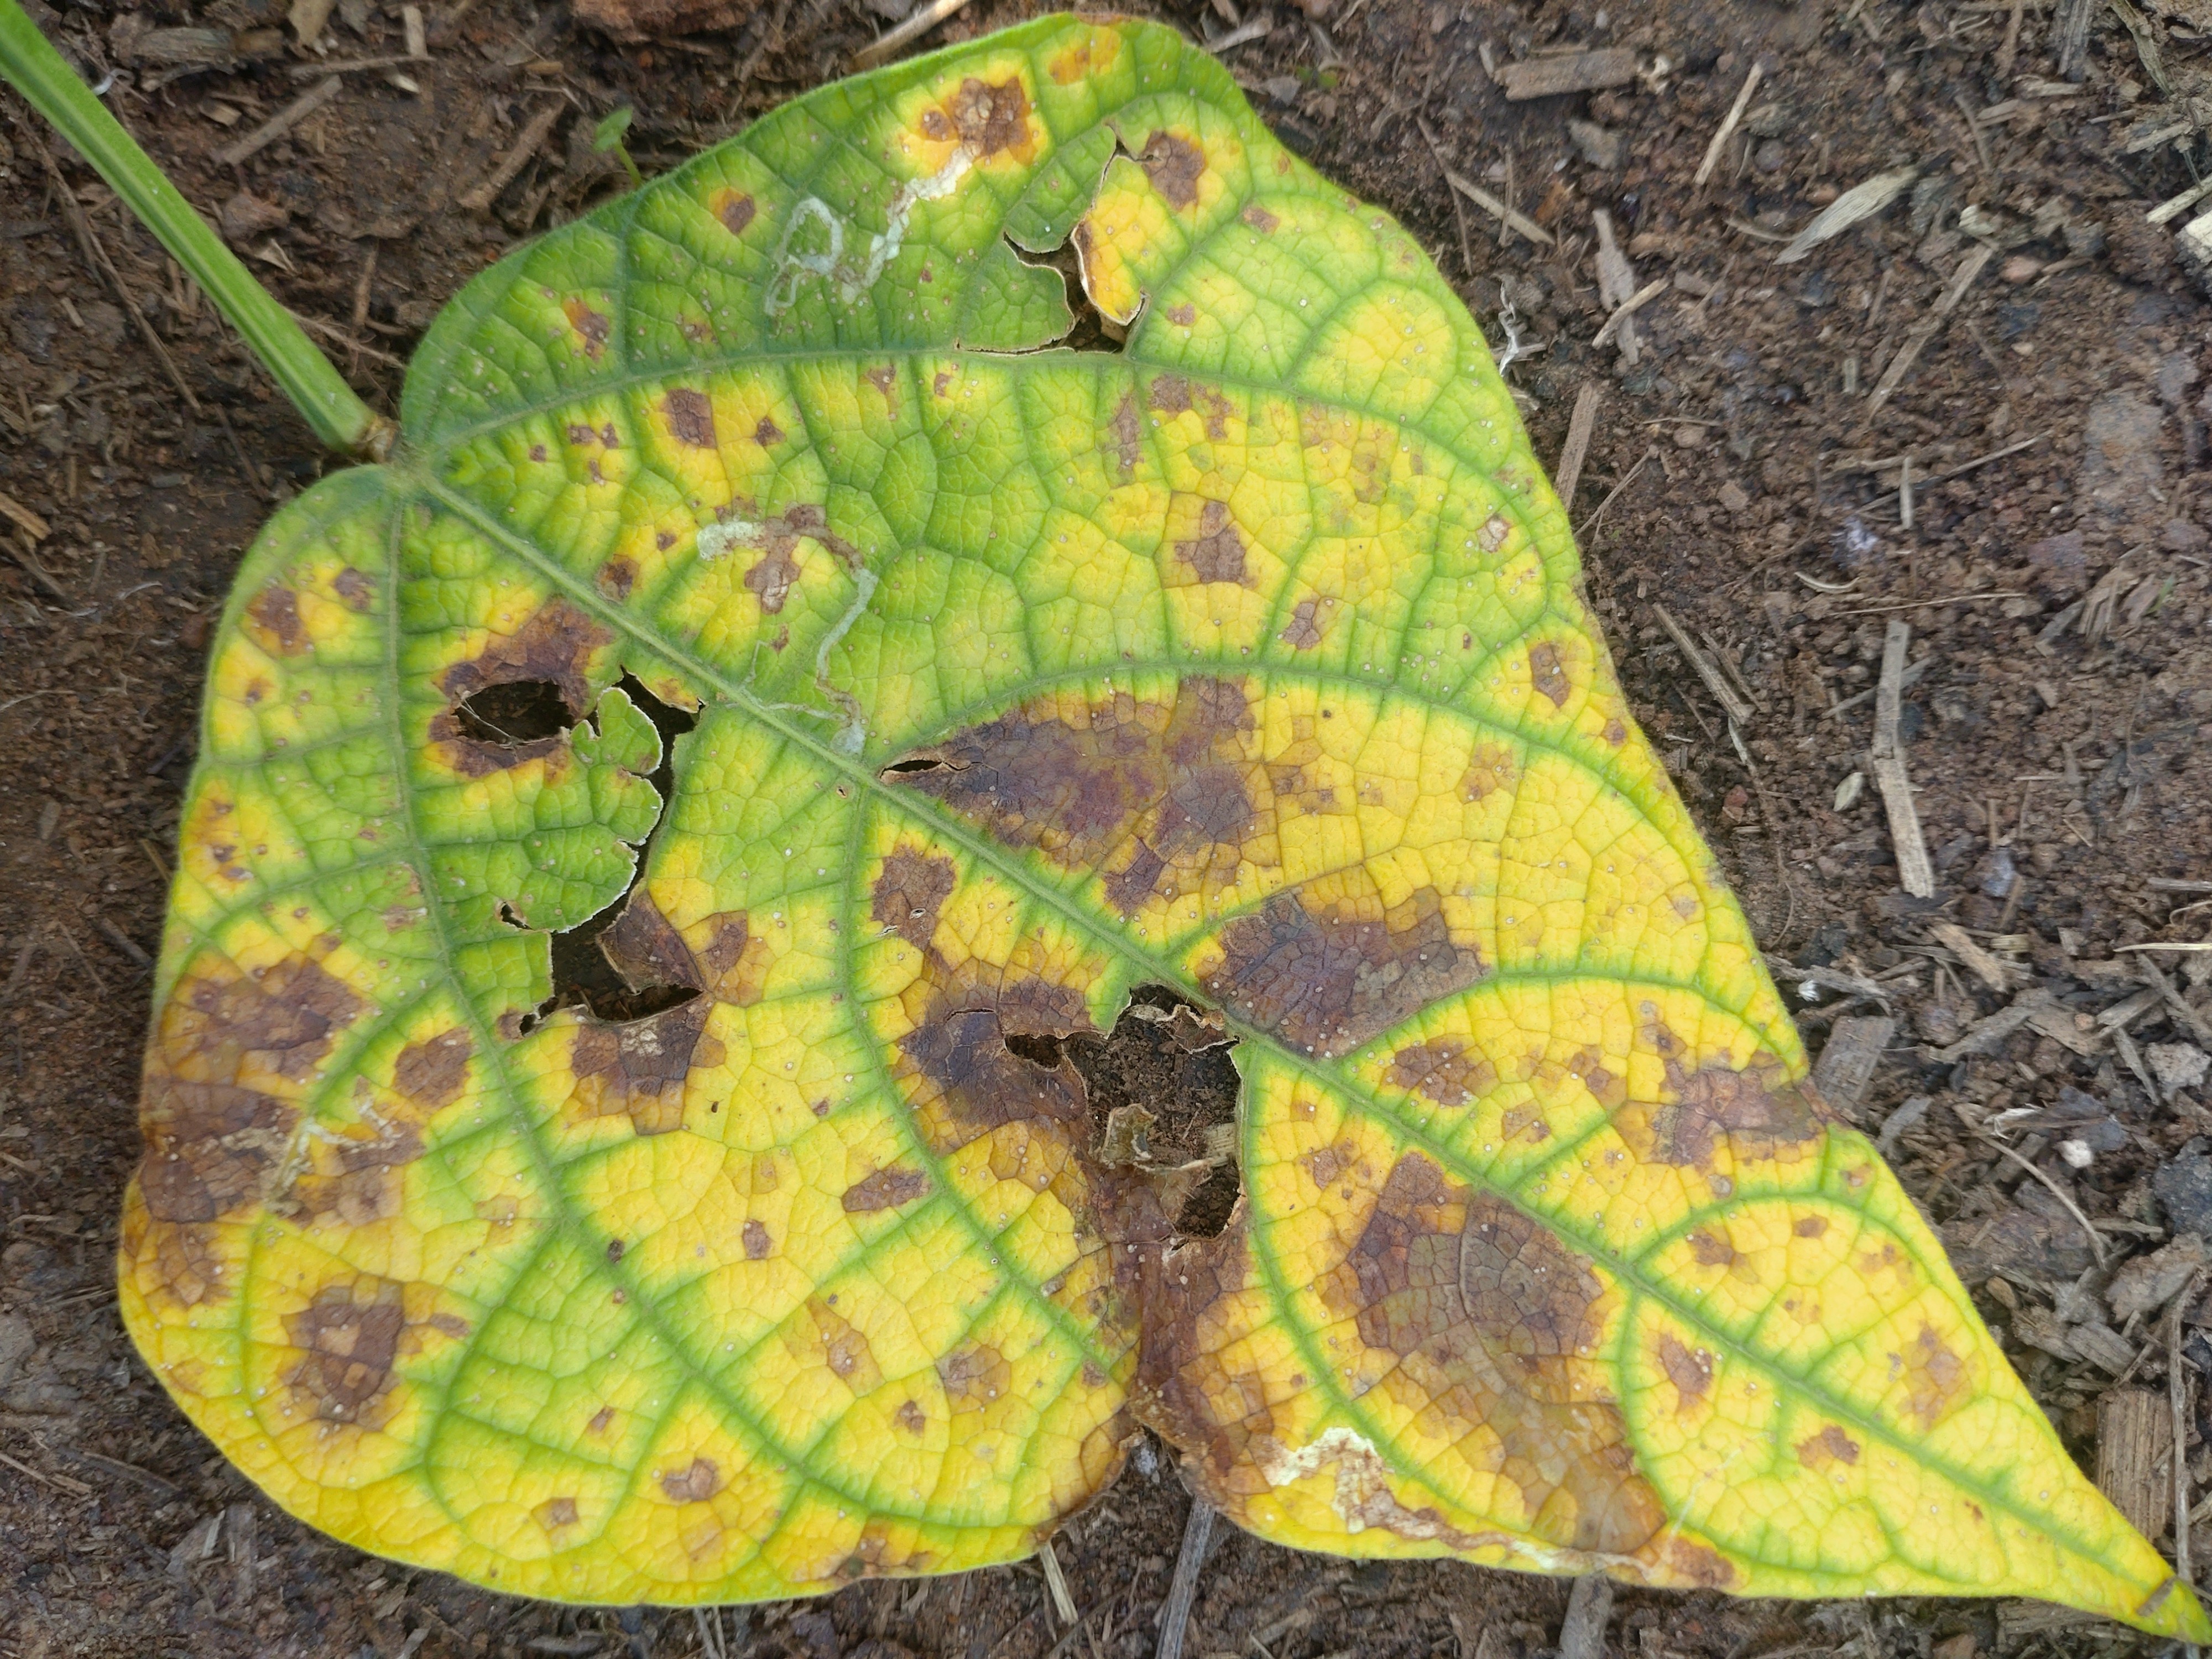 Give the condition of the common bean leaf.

rust
